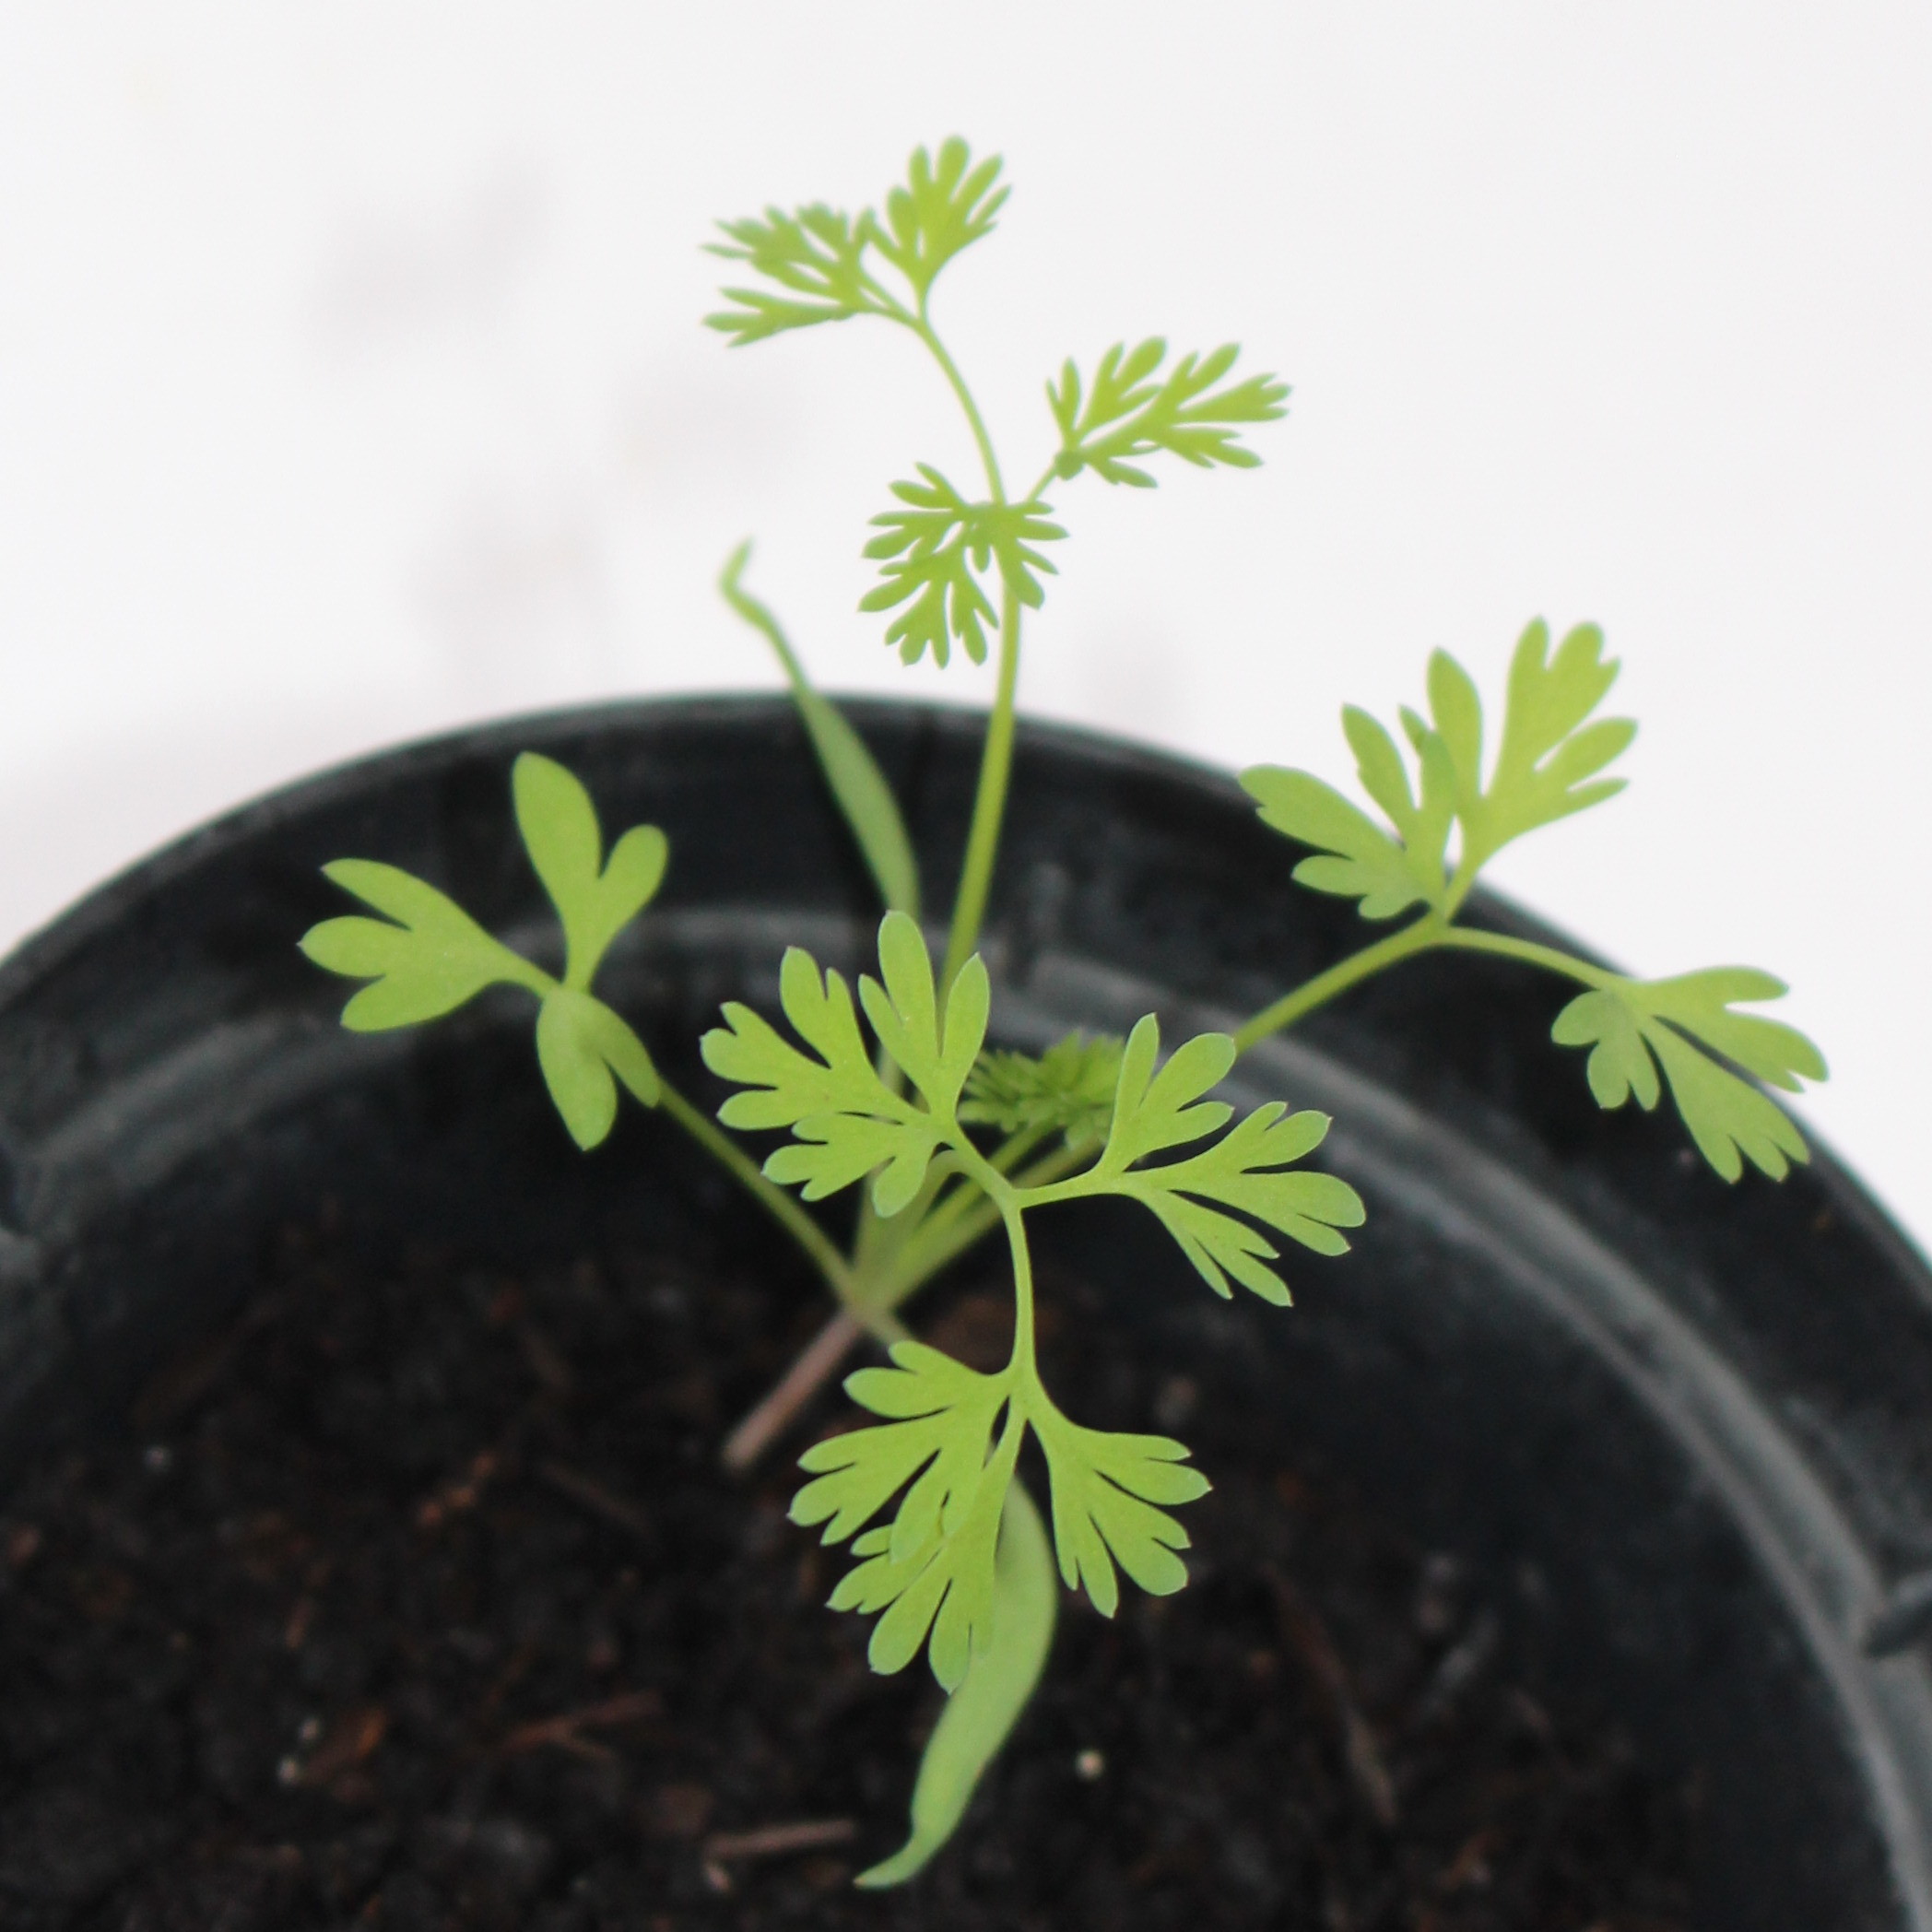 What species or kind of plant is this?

Fumaria officinalis
